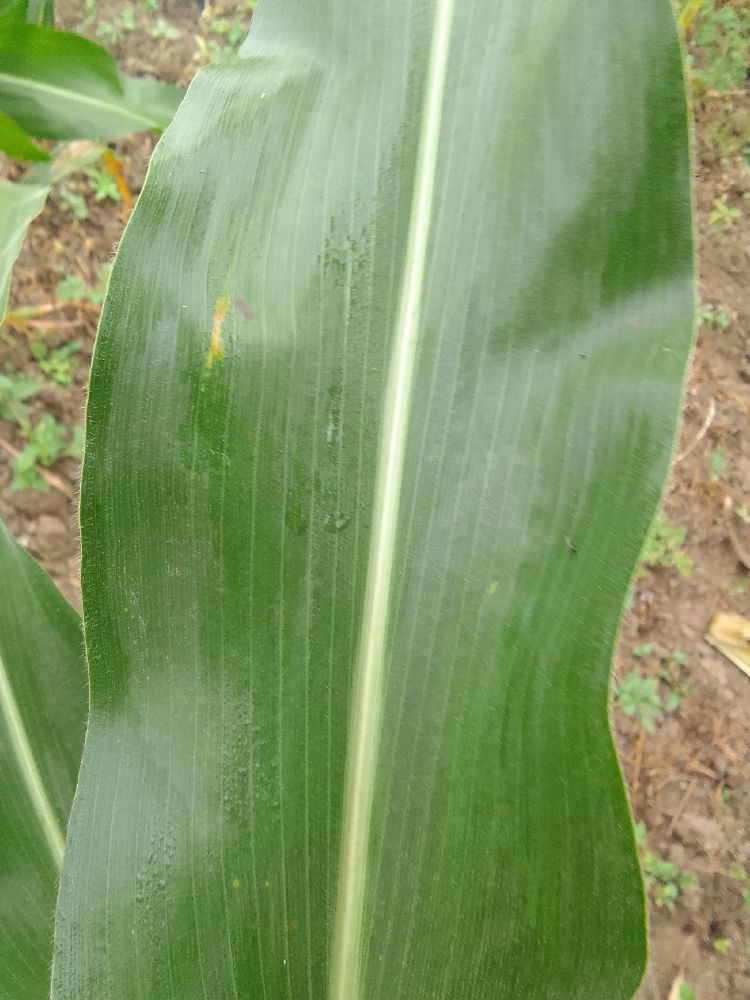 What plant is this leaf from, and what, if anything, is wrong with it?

maize, healthy
